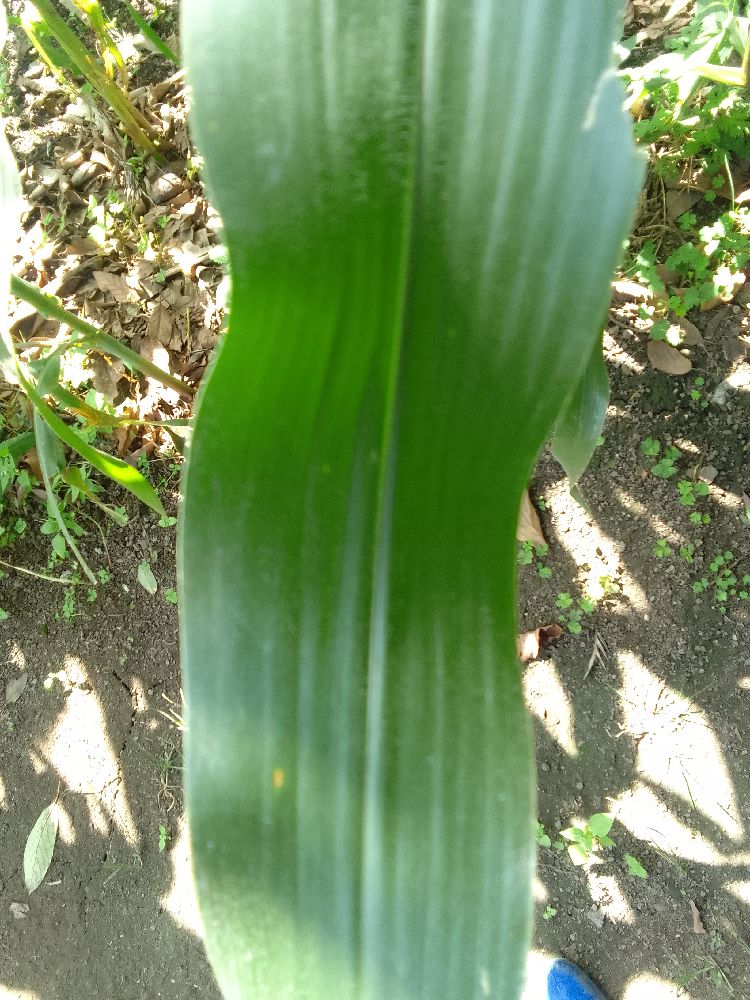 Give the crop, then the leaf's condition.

maize, healthy
